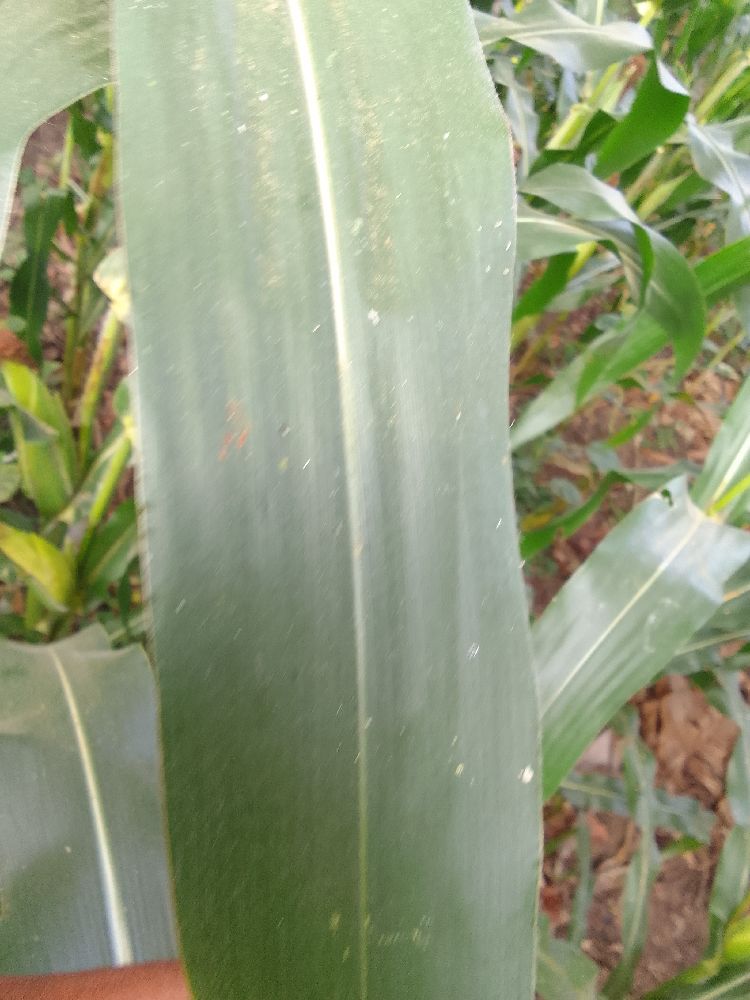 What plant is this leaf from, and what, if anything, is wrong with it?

maize, healthy
